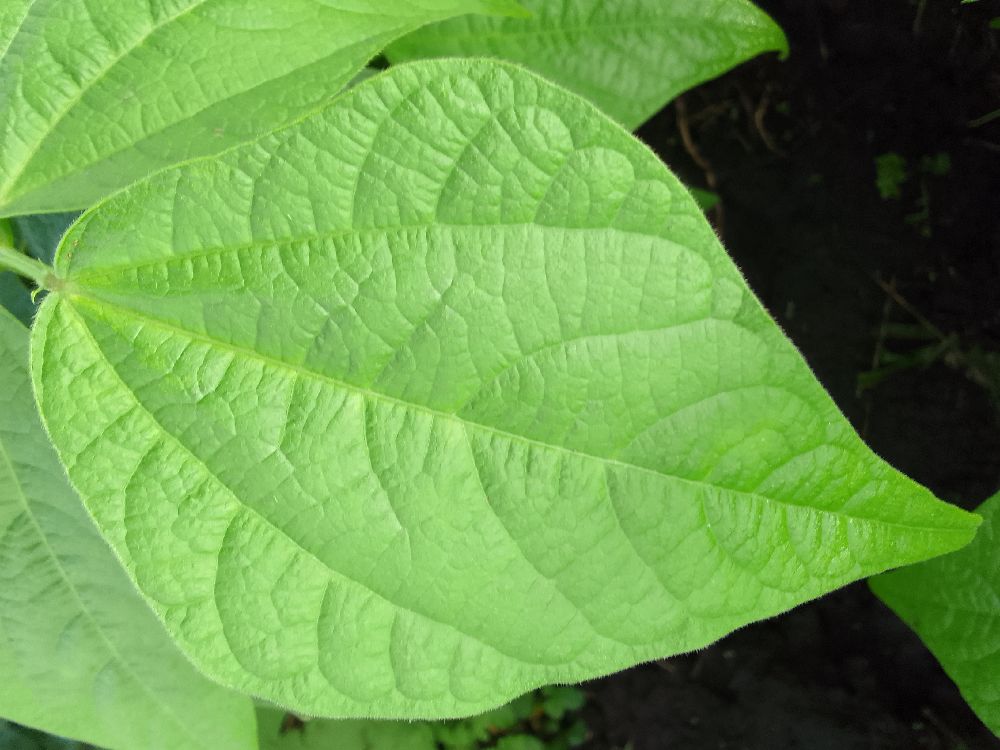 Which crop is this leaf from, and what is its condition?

common bean, healthy
